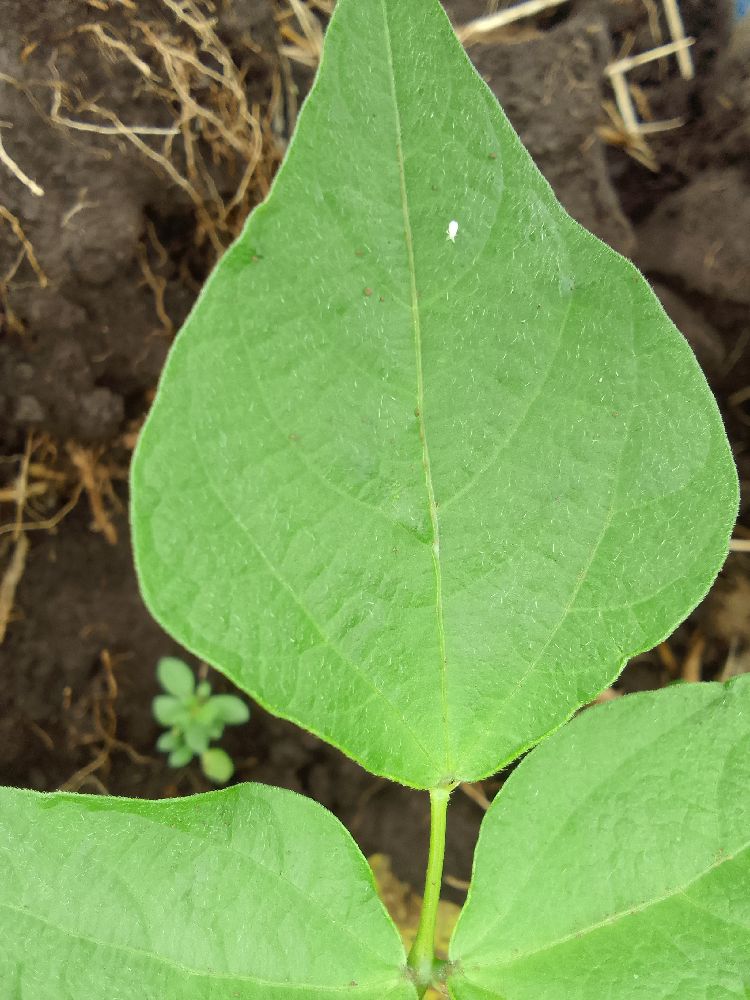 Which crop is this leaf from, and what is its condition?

common bean, healthy
